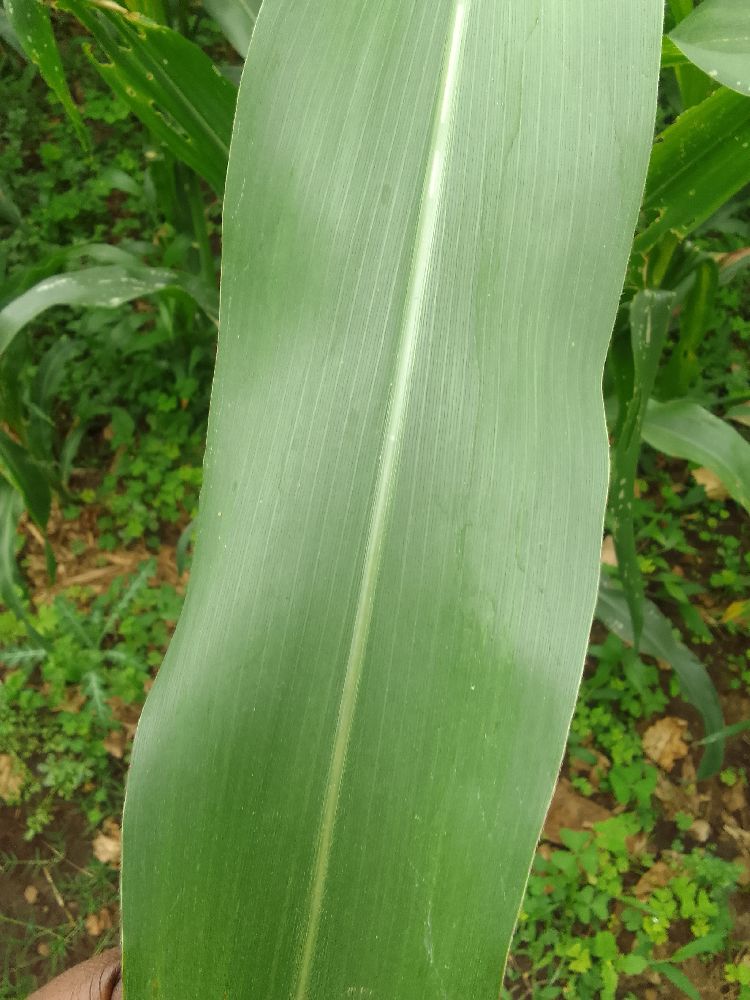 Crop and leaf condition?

maize, healthy
